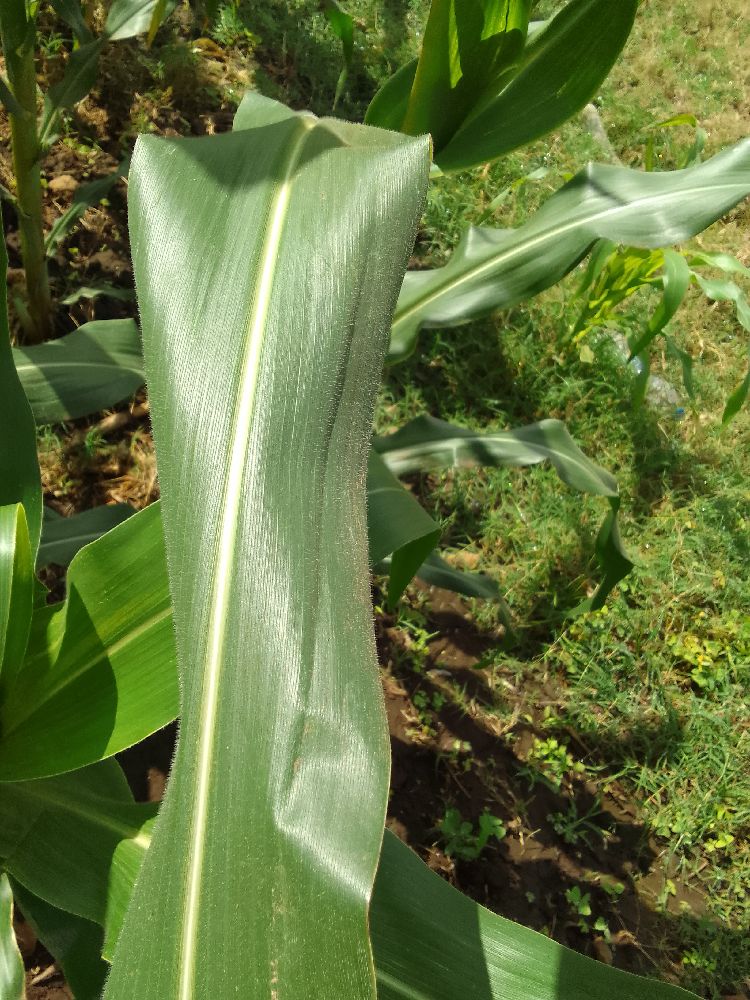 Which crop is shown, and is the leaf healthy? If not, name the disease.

maize, healthy
